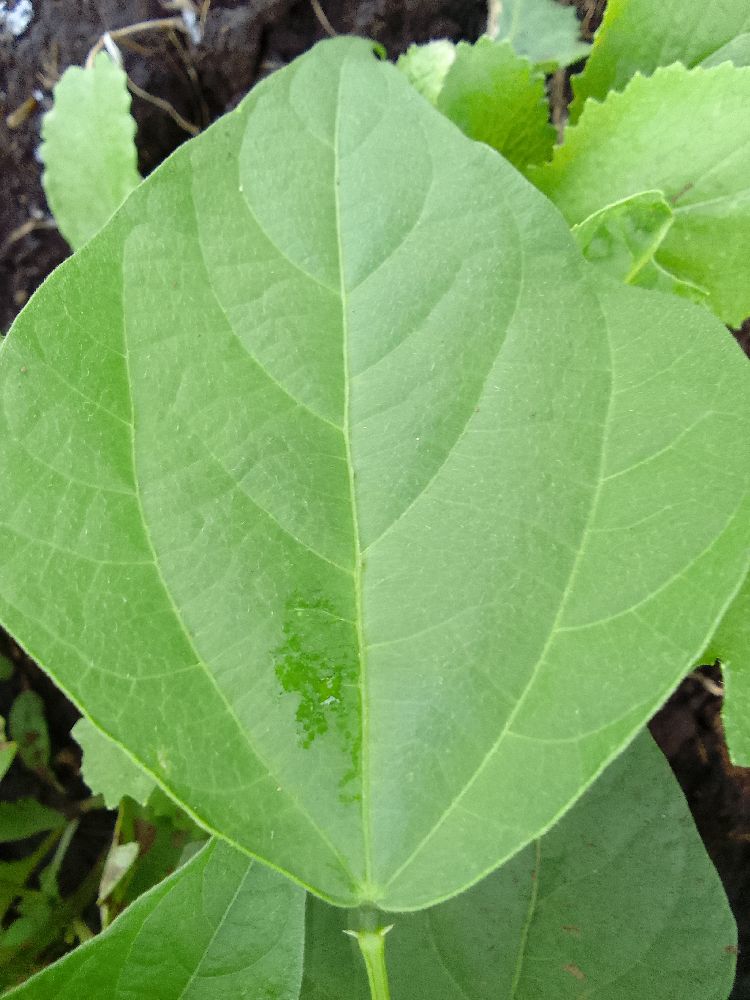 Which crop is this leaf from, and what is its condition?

common bean, healthy
